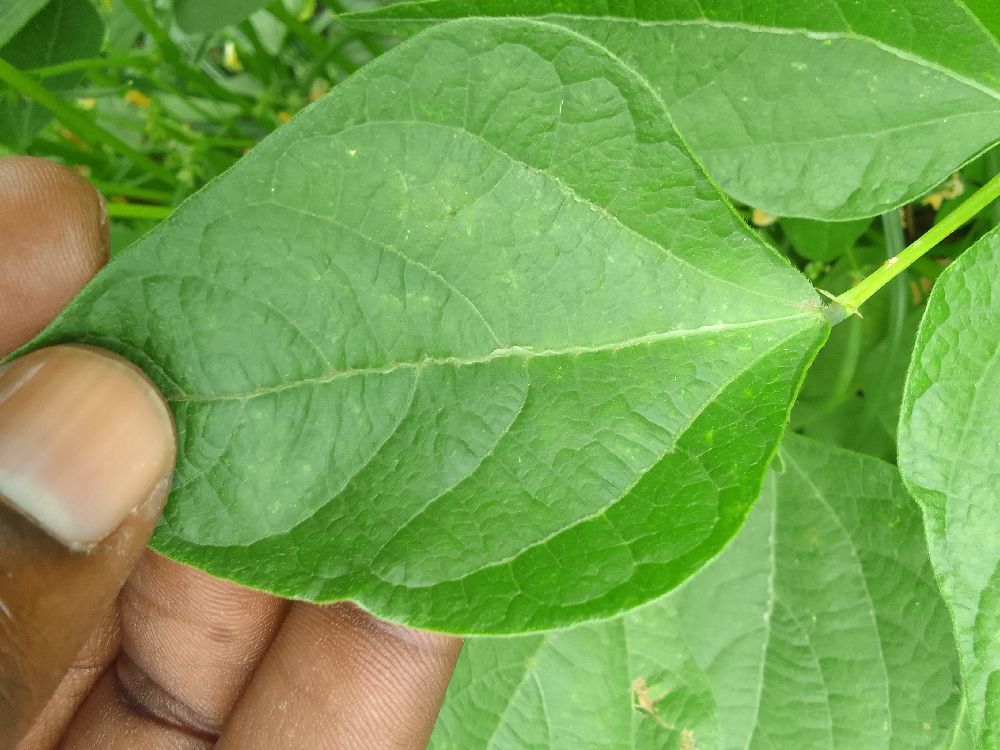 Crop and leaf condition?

common bean, healthy
